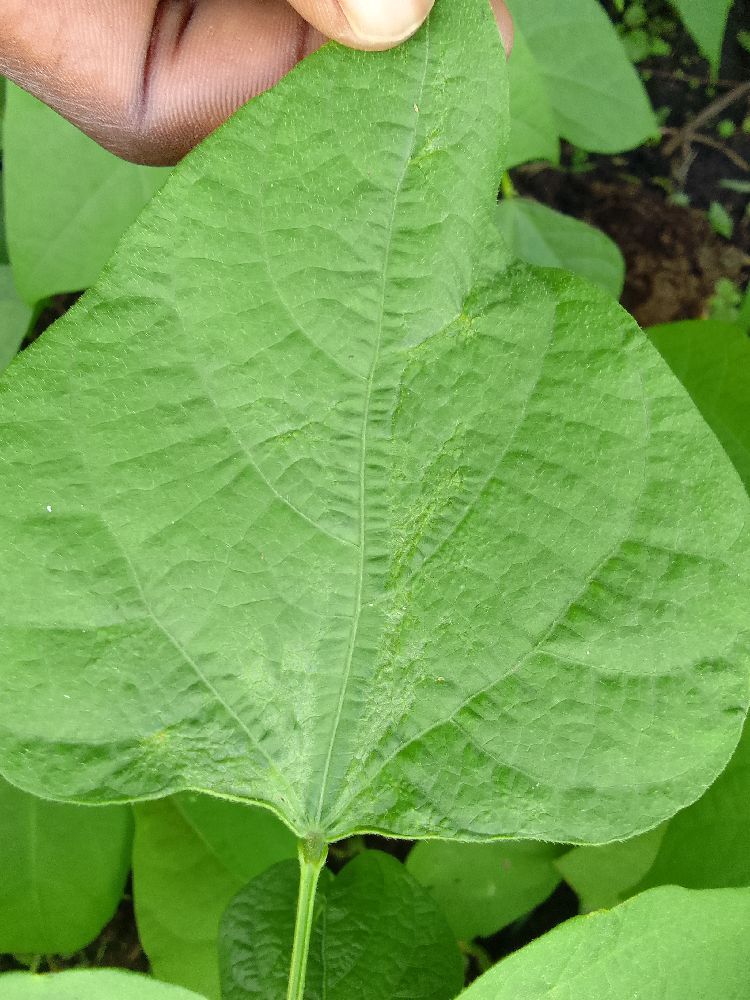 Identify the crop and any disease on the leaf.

common bean, healthy
